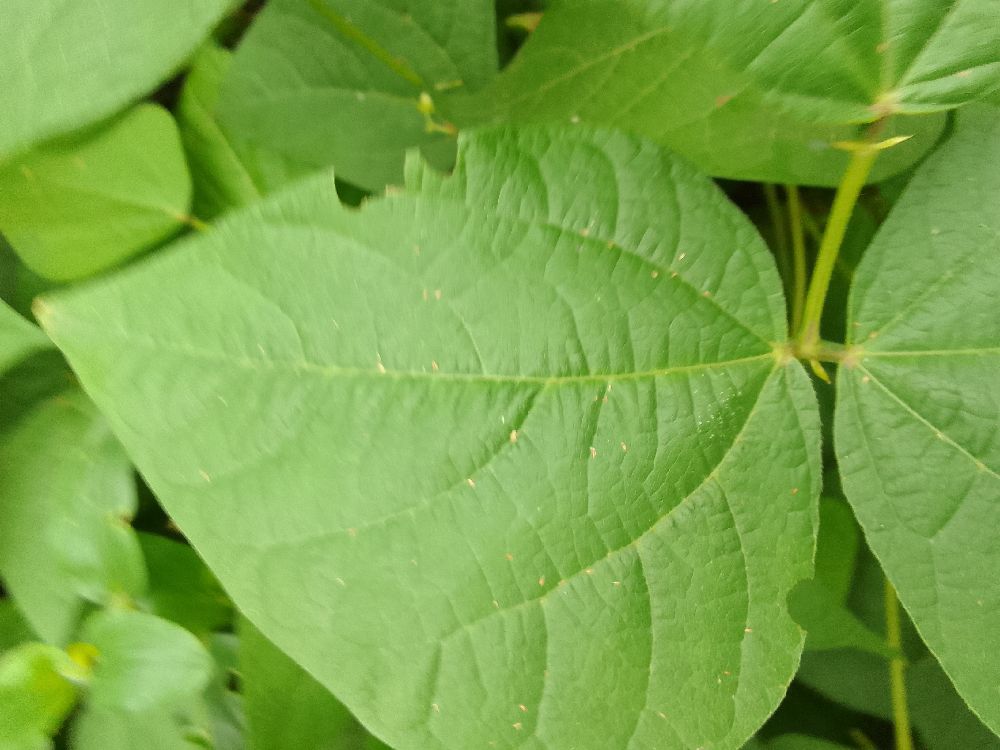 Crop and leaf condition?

common bean, healthy
